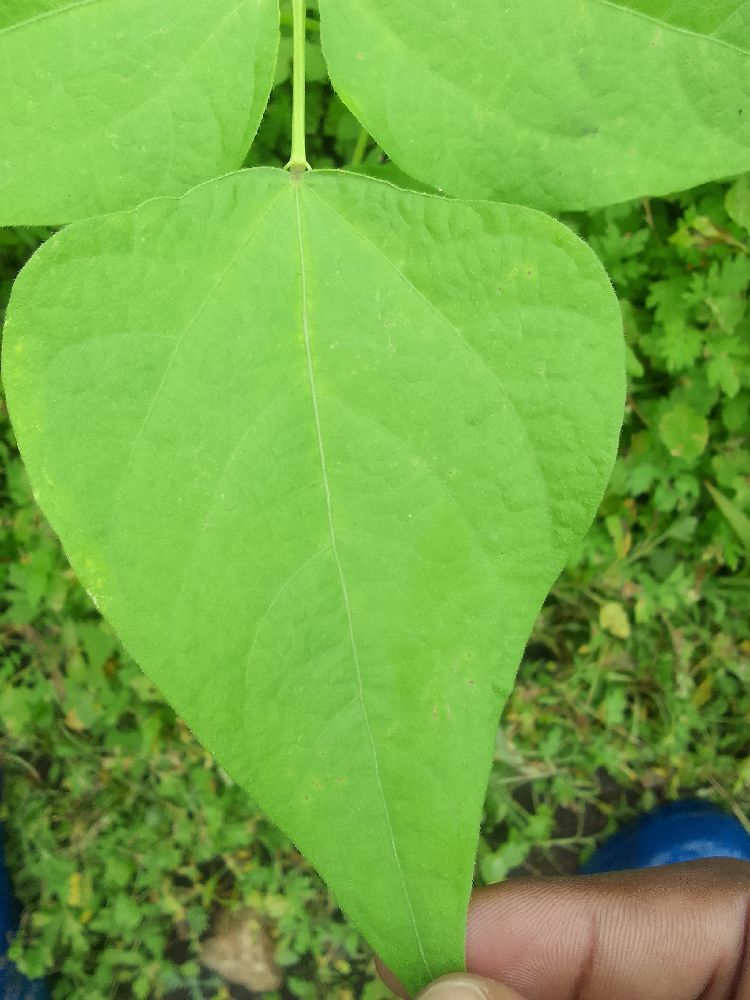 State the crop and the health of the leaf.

common bean, healthy
